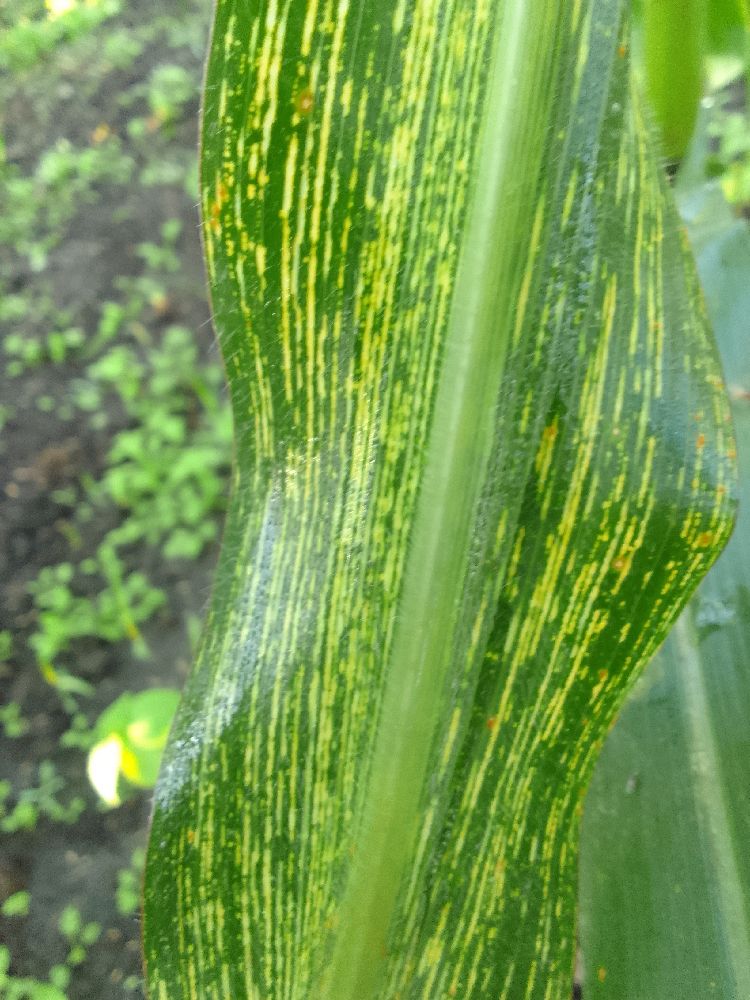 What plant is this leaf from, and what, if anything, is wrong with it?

maize, maize streak virus
